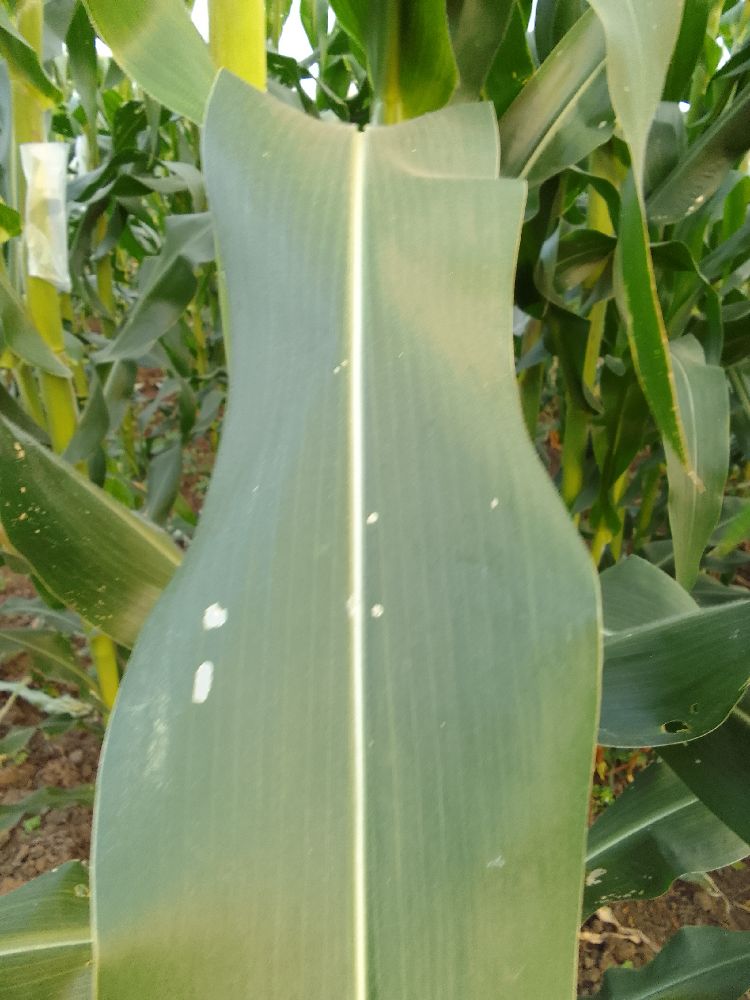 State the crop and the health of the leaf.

maize, healthy
